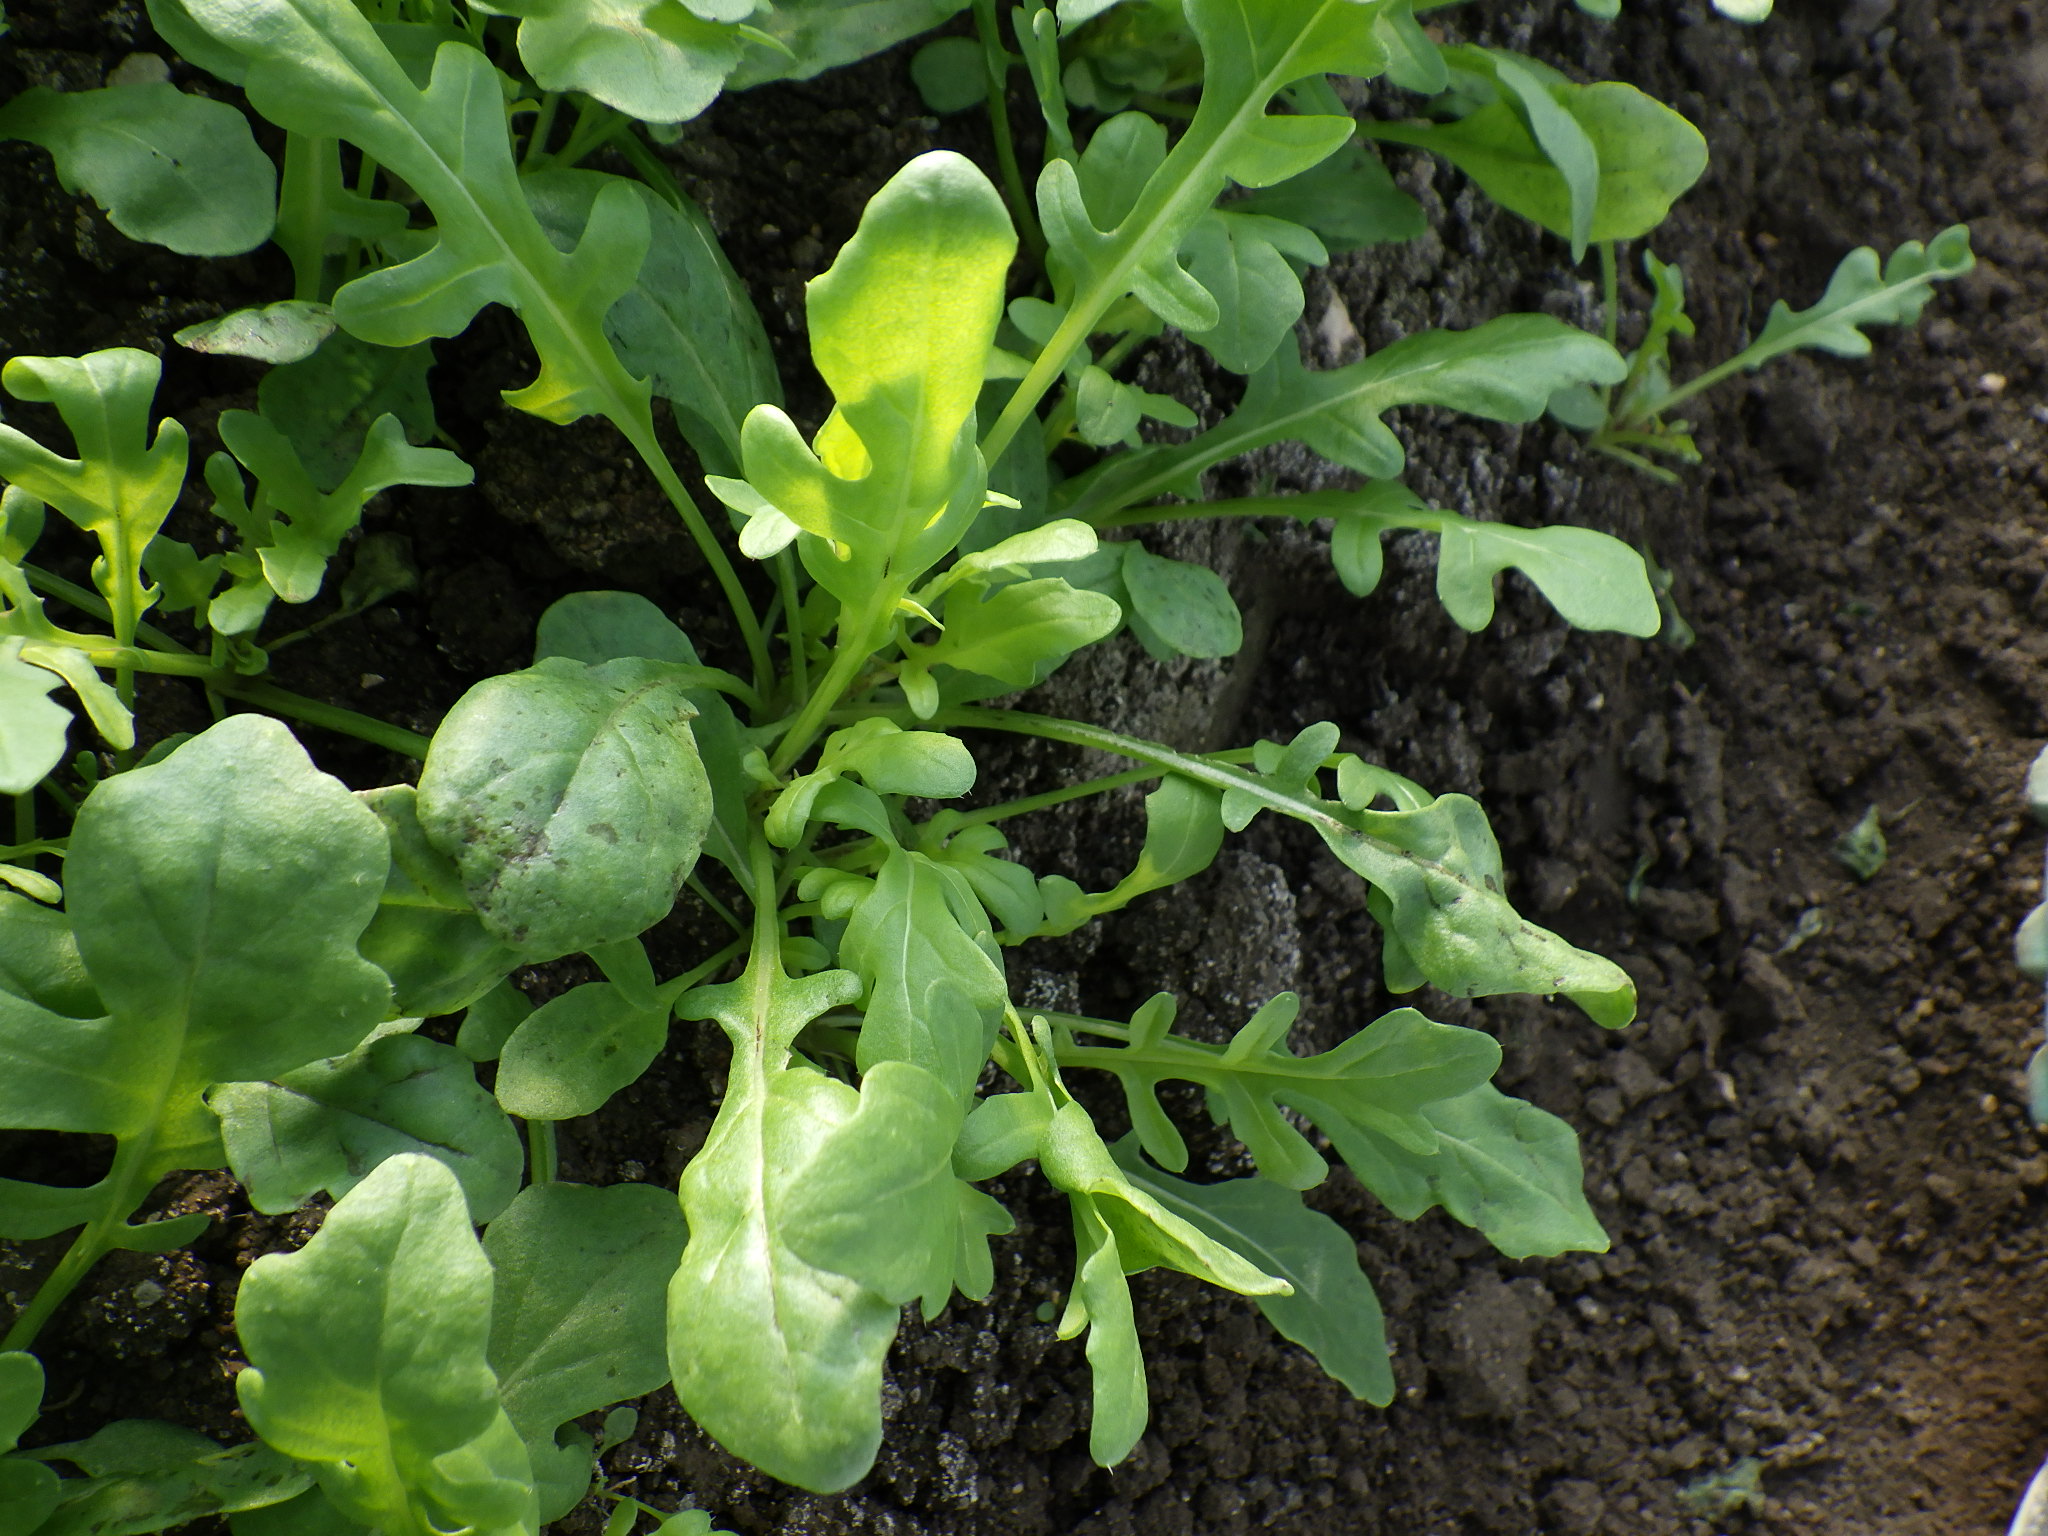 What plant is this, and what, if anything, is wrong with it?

rocket, black spot, unknown
